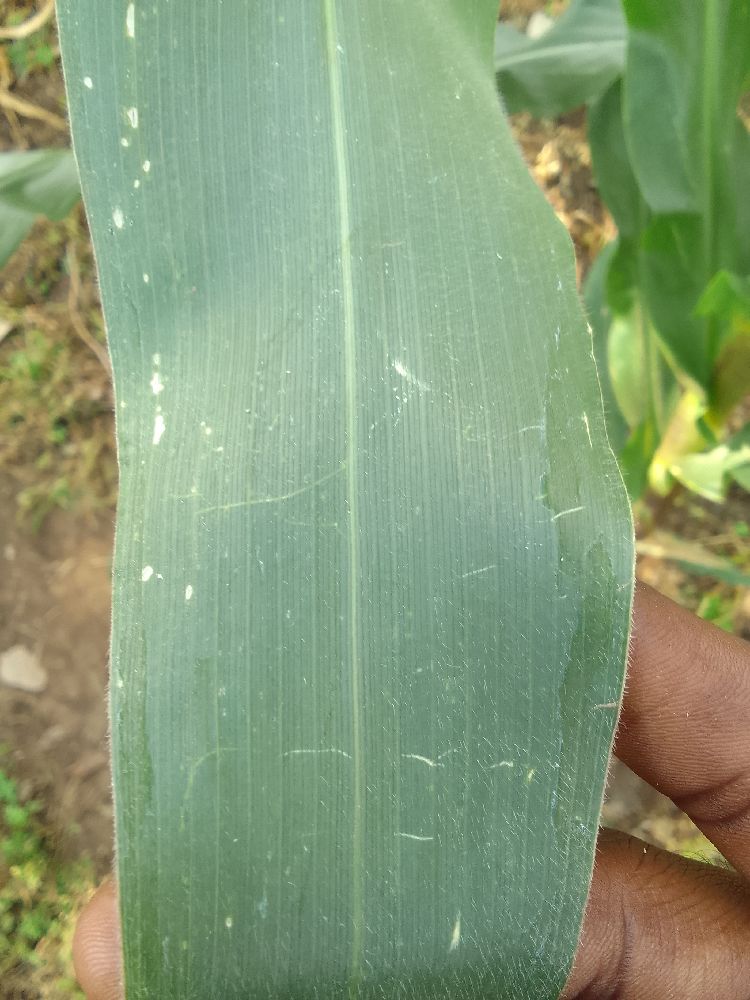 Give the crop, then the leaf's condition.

maize, healthy
